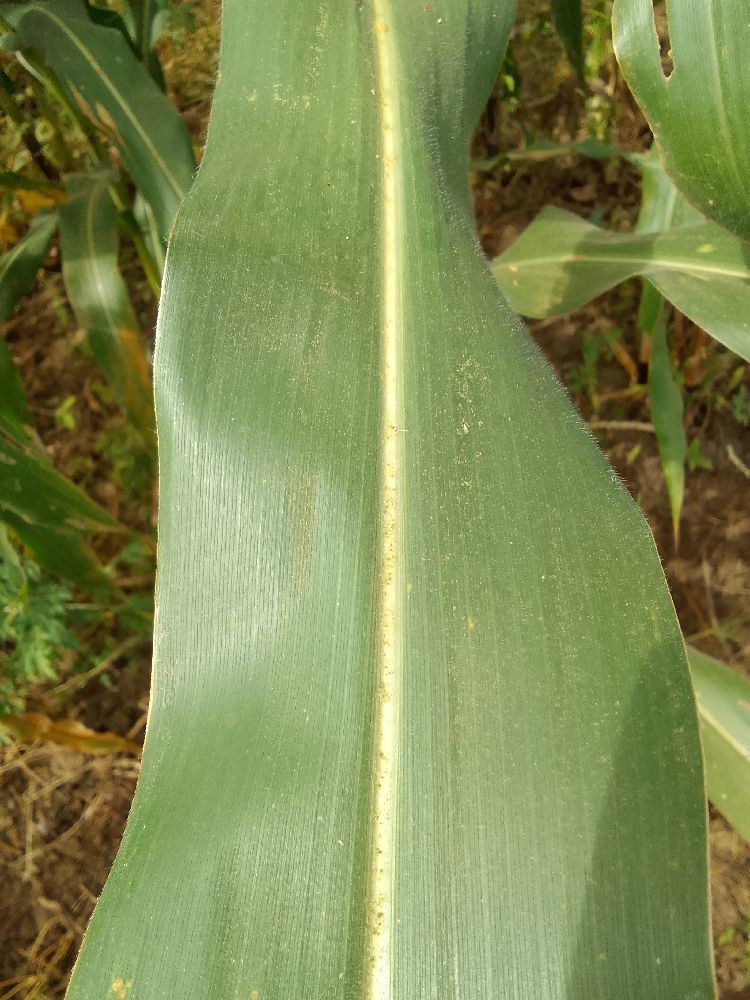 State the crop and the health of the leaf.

maize, healthy
